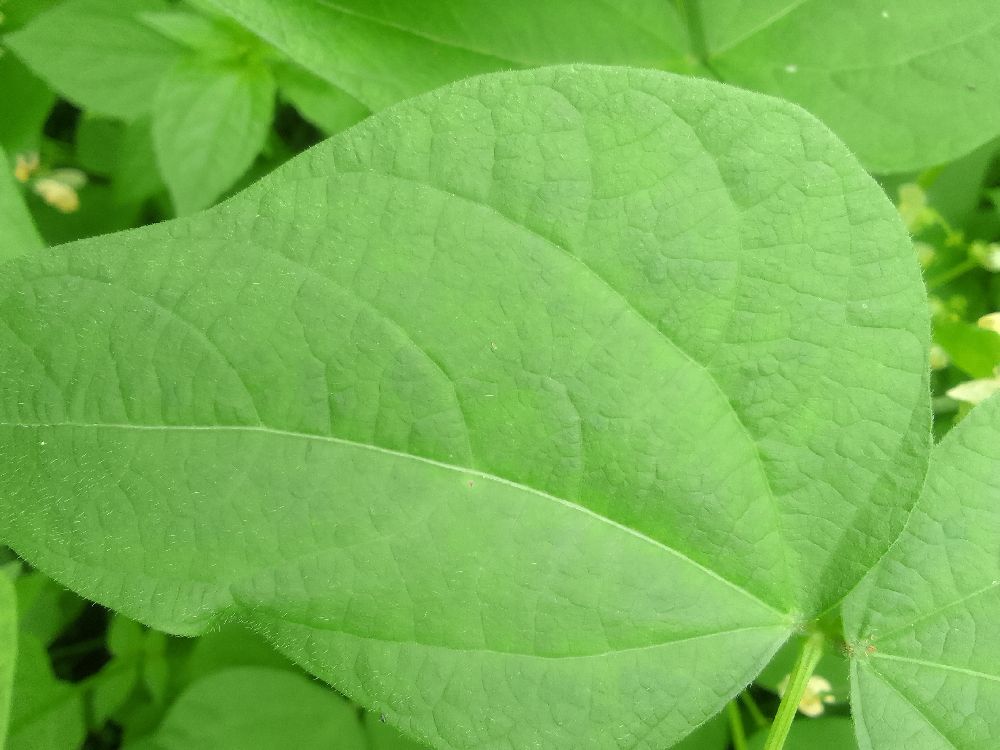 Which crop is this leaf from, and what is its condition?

common bean, healthy
